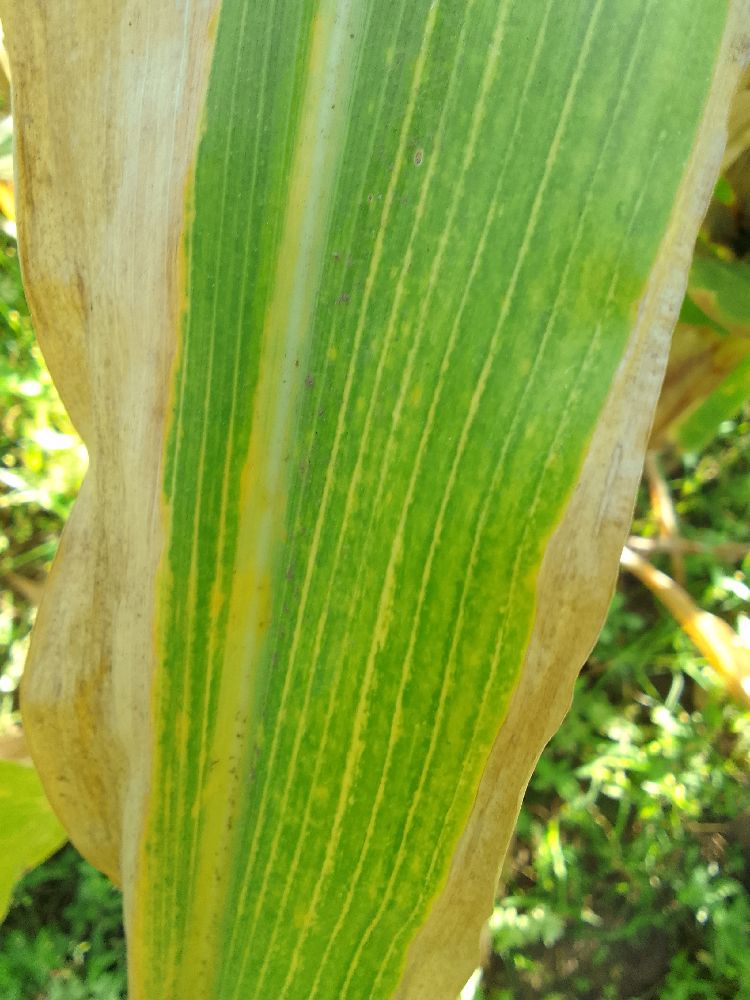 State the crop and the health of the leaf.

maize, maize lethal necrosis
